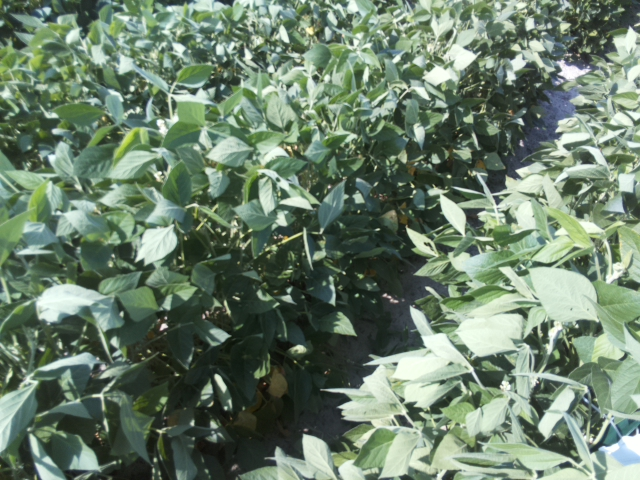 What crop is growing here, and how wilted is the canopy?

soybean, slight leaflet or petiole turgor loss in upper canopy
